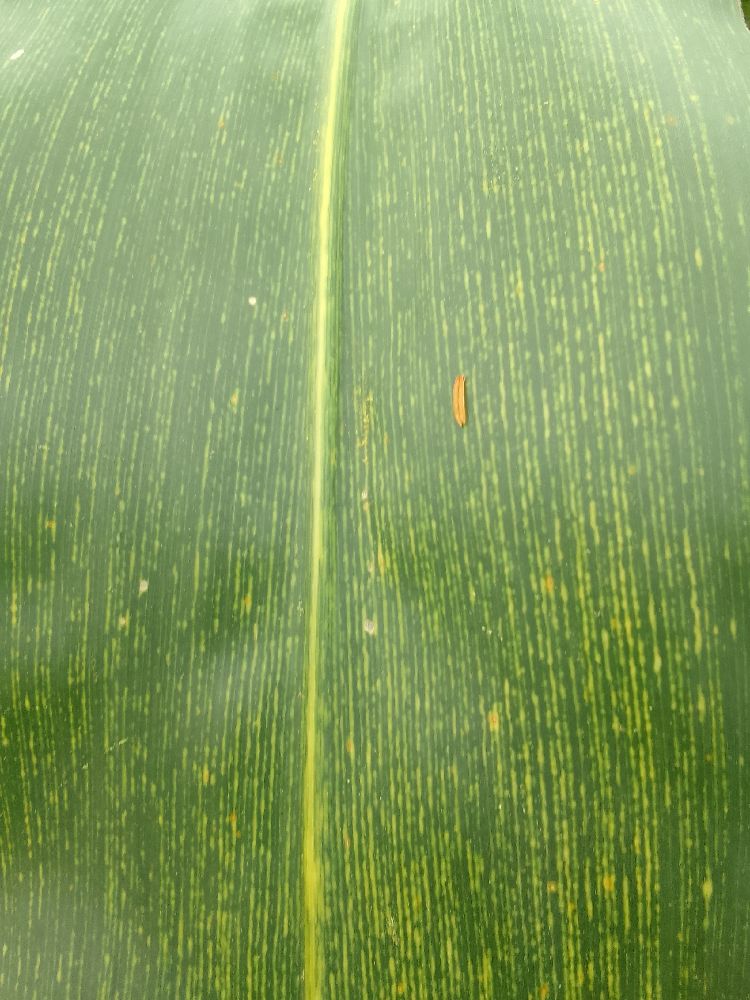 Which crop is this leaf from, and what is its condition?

maize, maize streak virus
